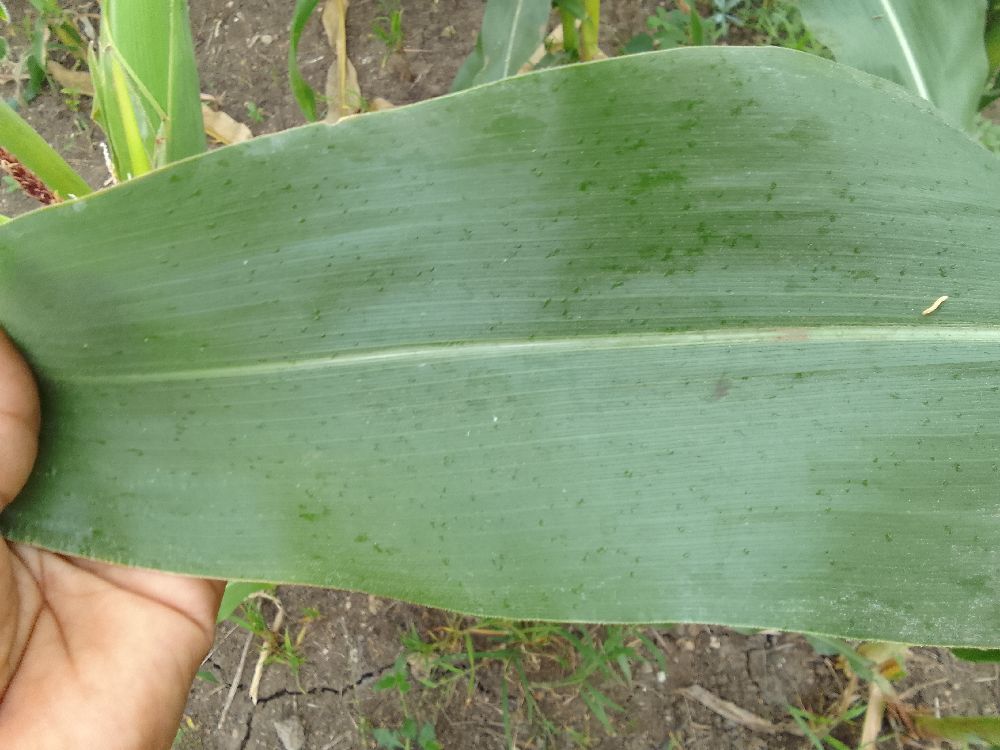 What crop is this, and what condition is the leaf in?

maize, healthy
